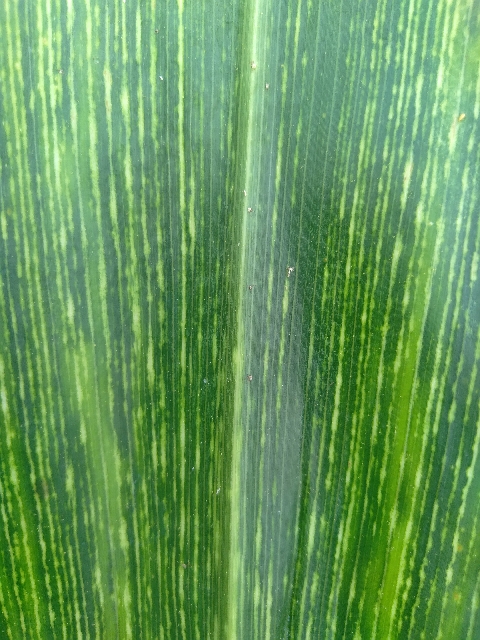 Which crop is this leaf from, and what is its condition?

maize, maize streak virus
